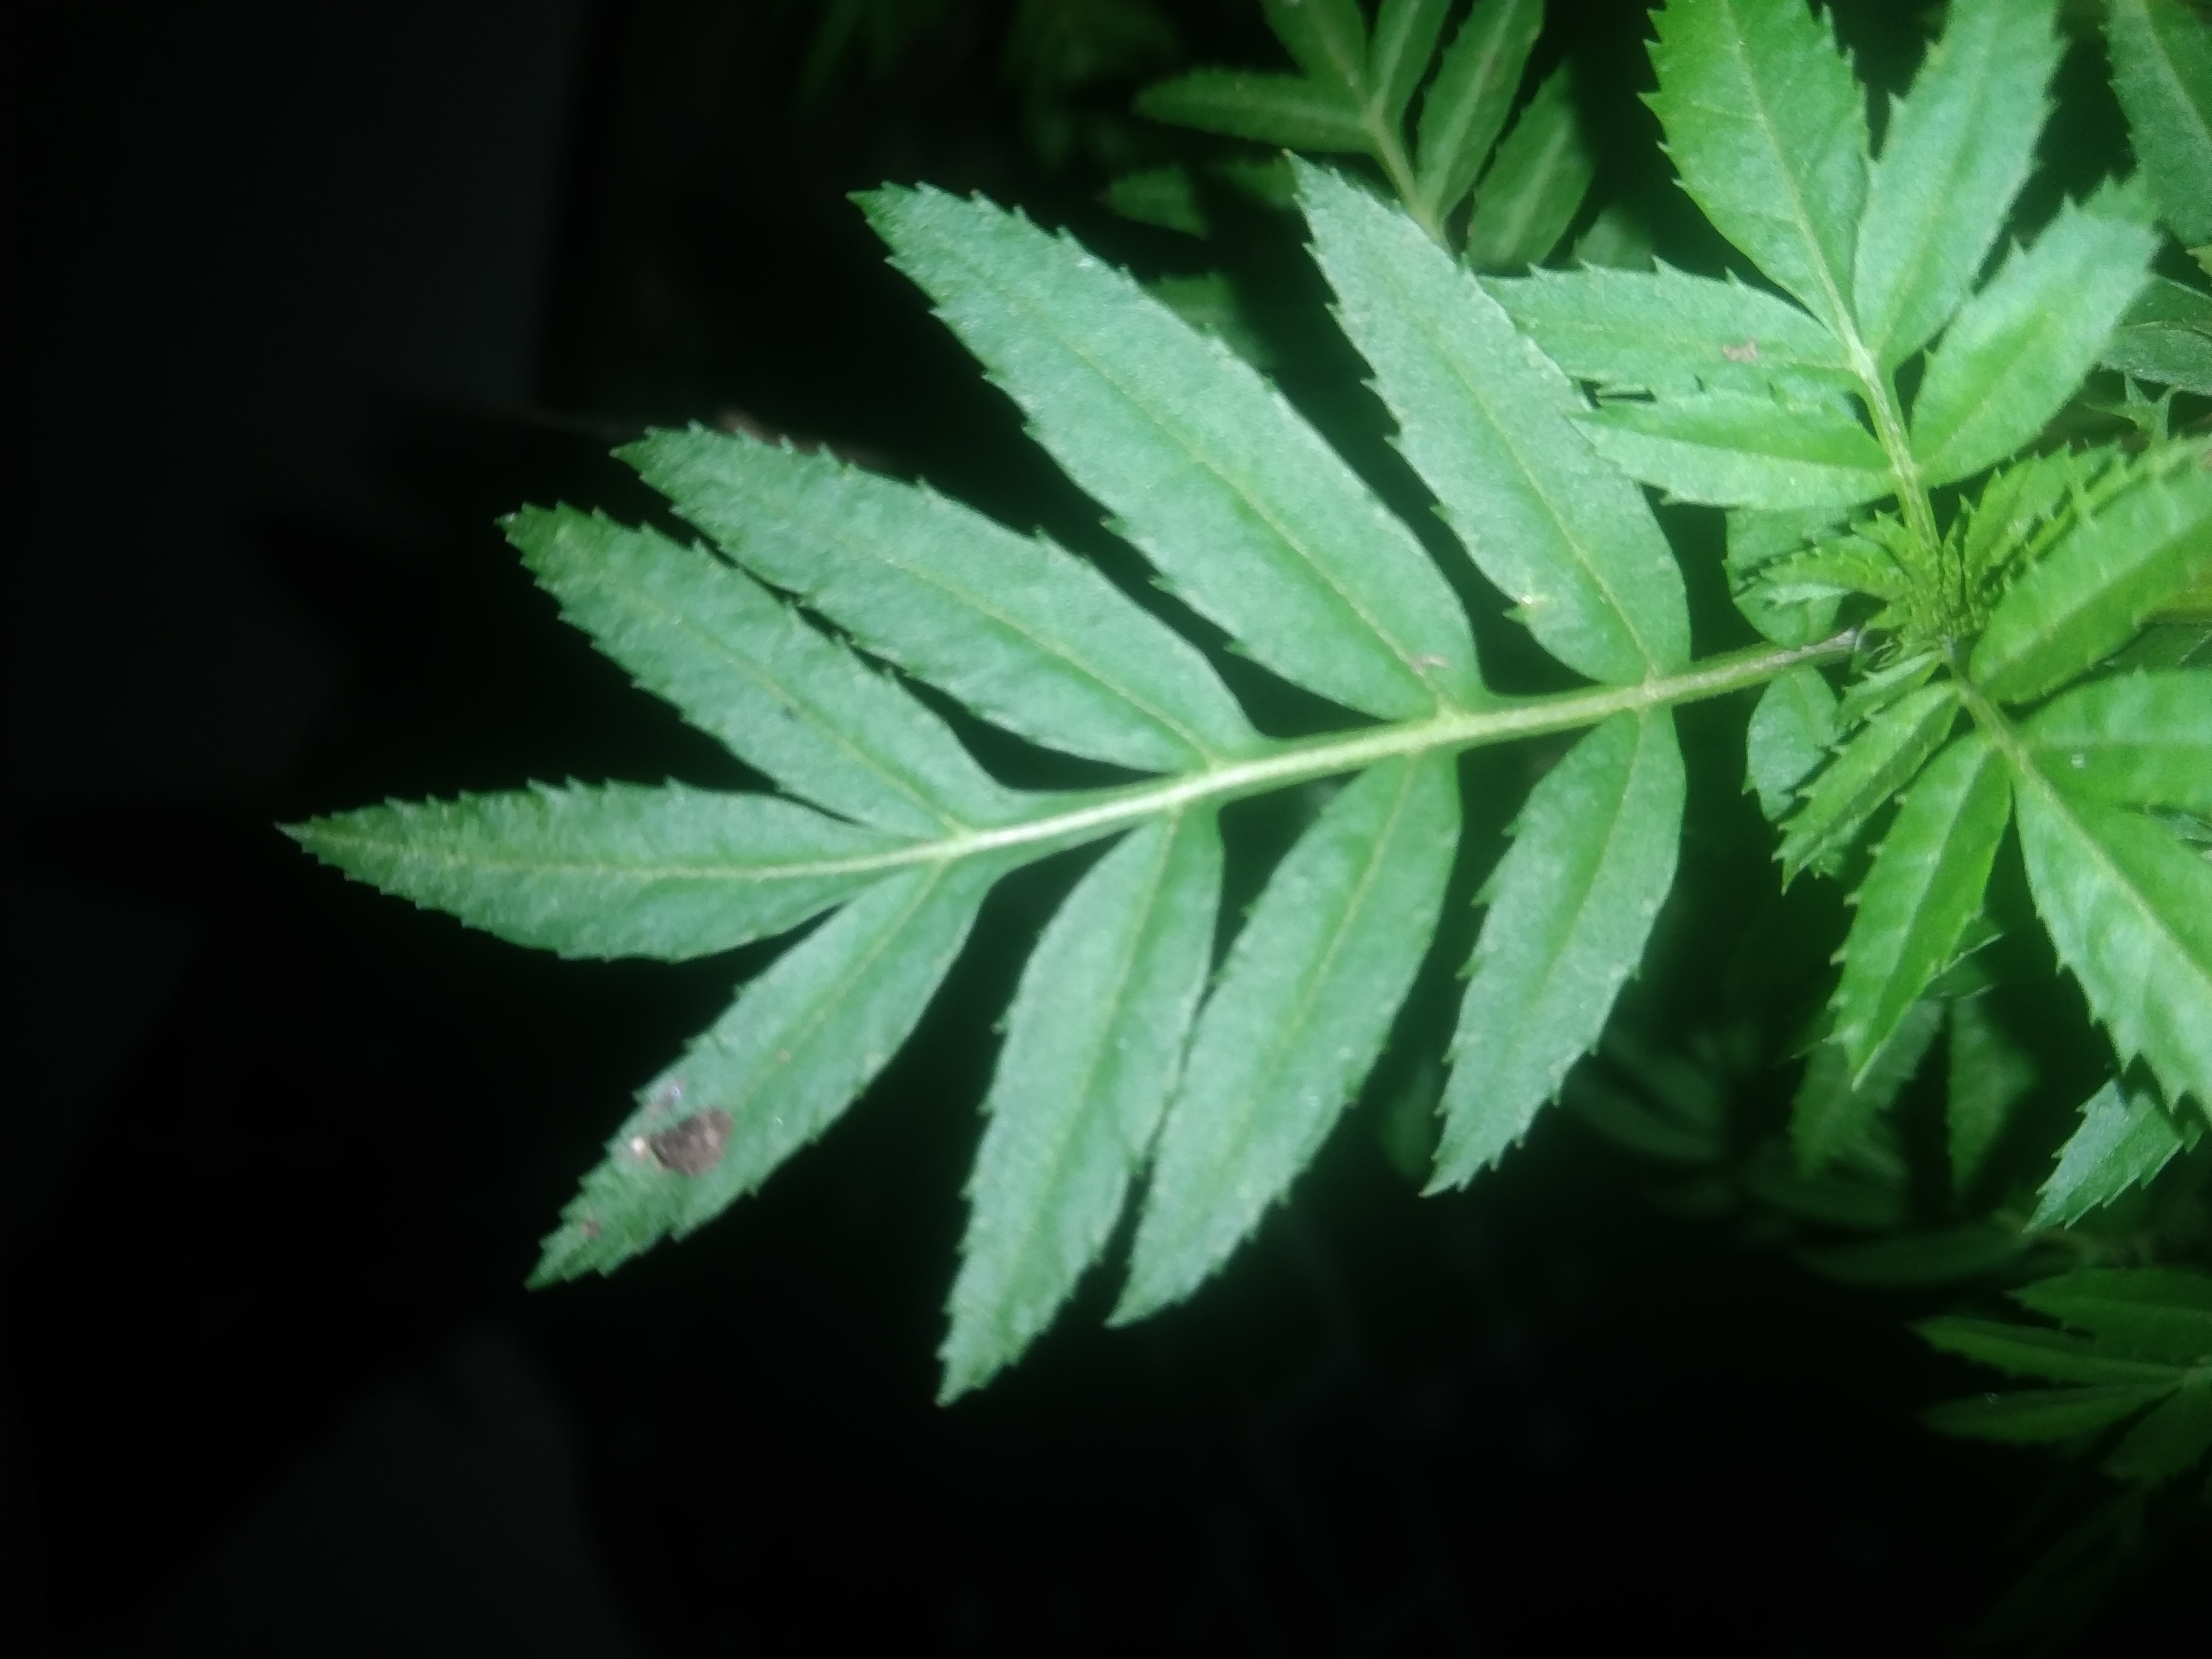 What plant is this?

marigold
